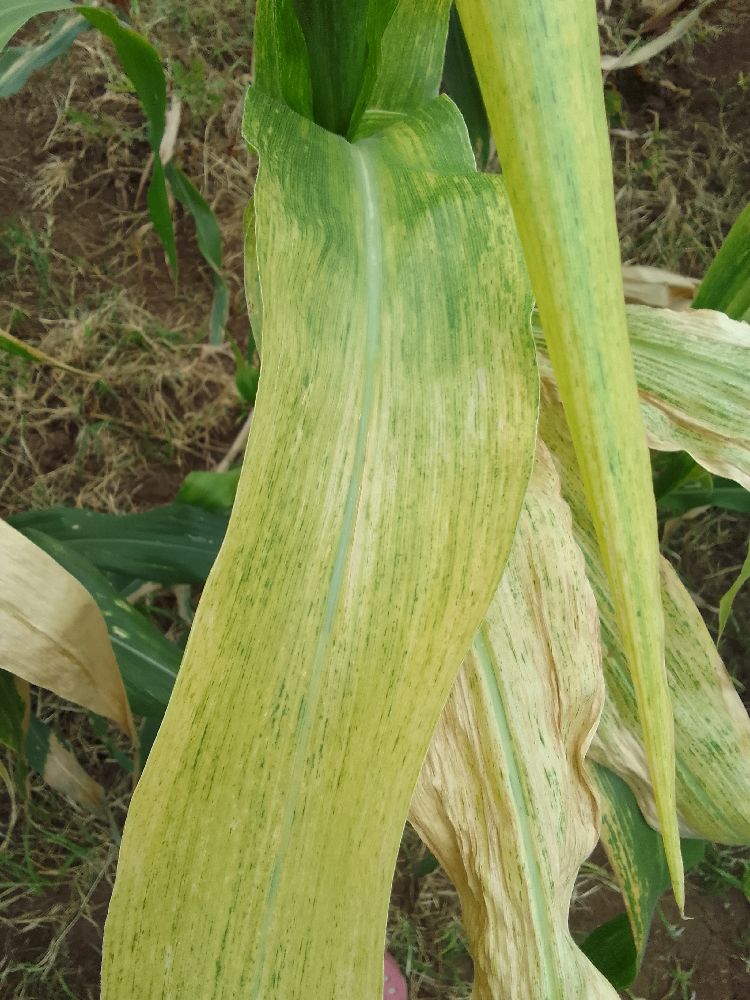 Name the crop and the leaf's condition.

maize, maize lethal necrosis
